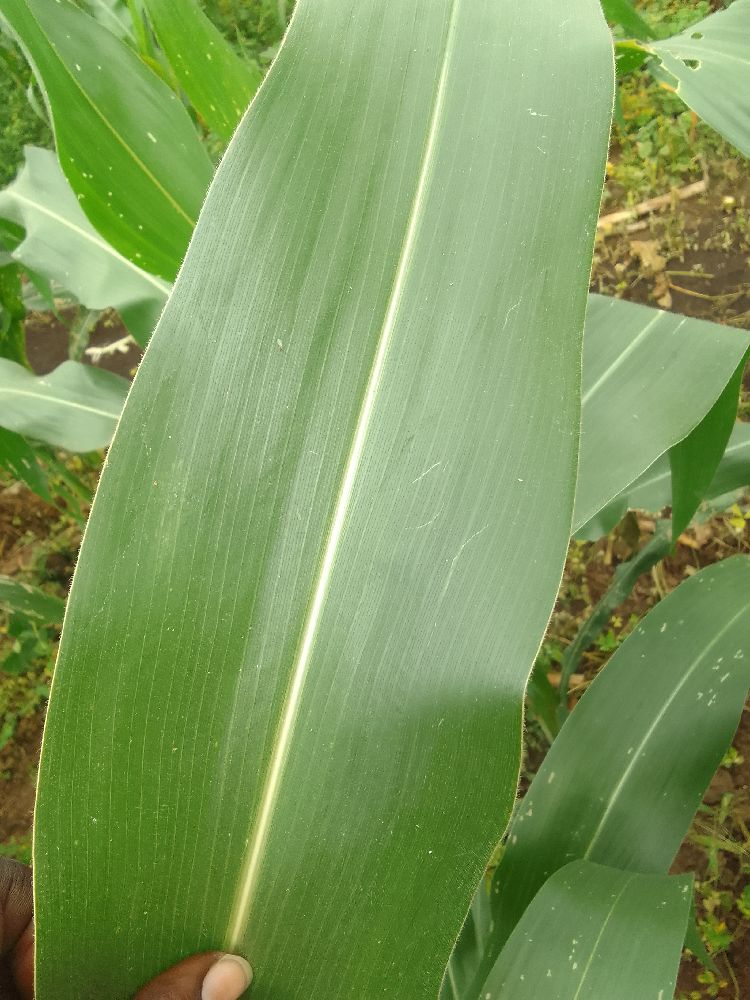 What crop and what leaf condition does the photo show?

maize, healthy
